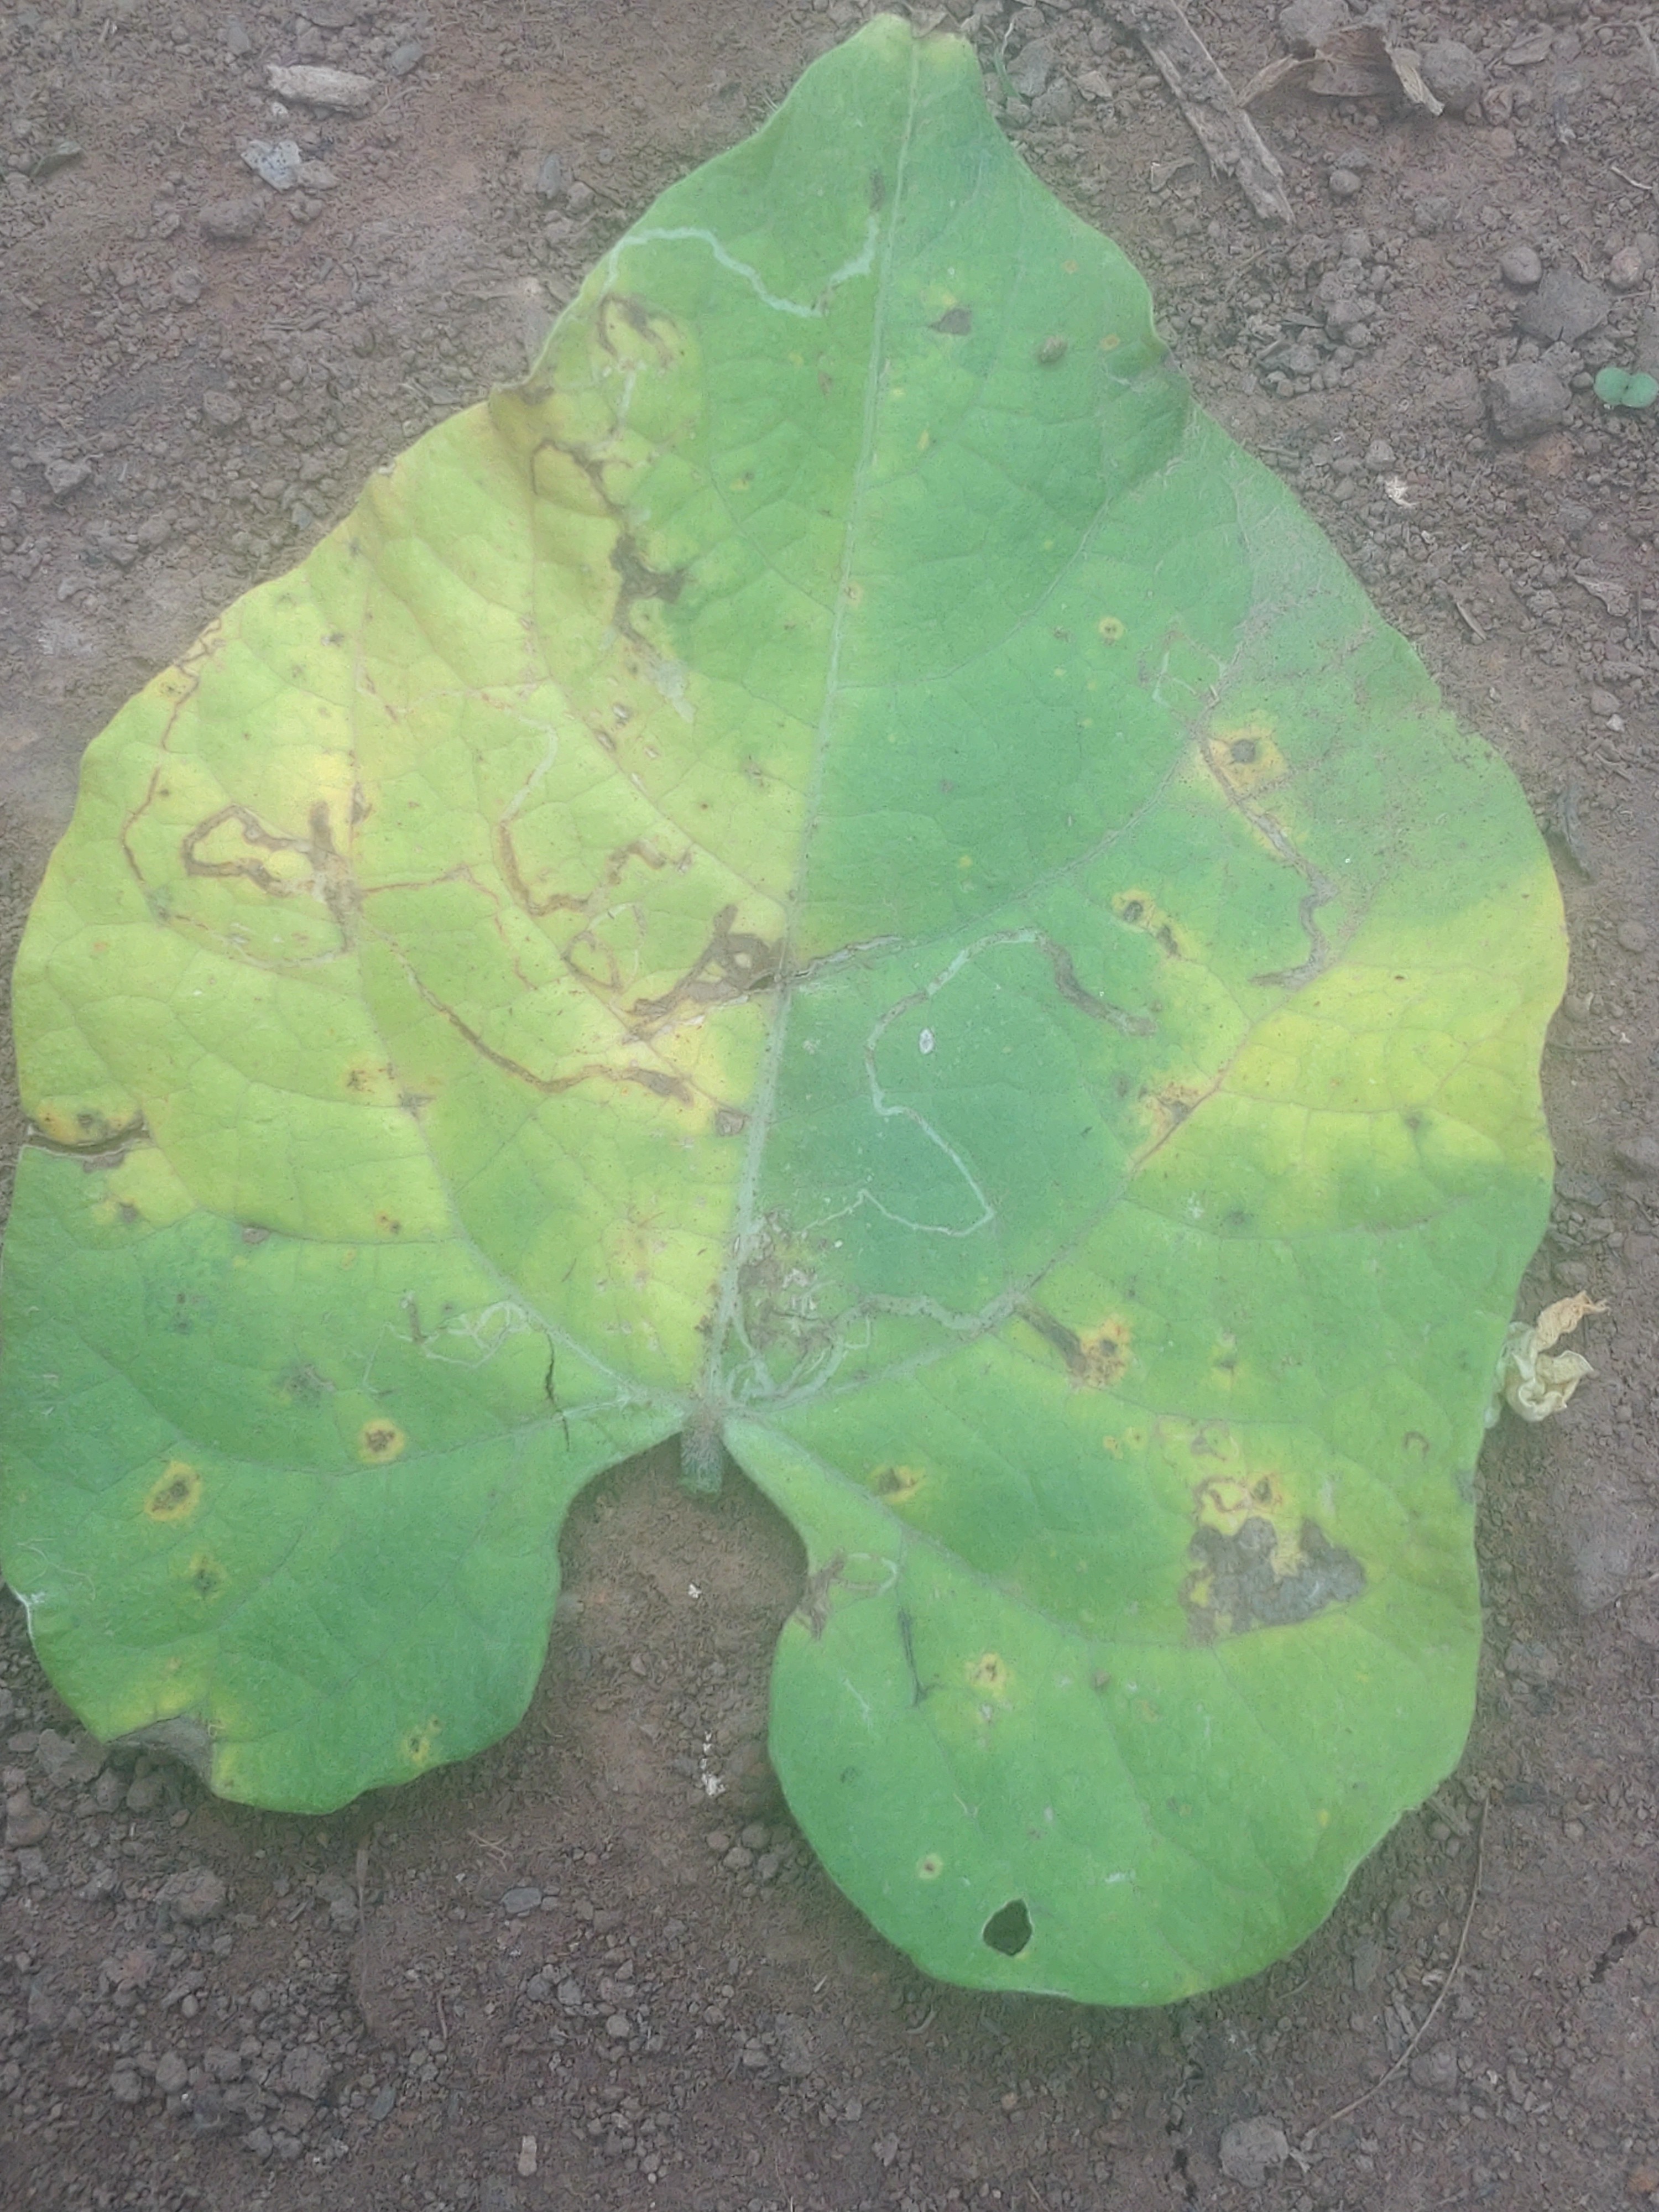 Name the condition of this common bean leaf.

anthracnose
